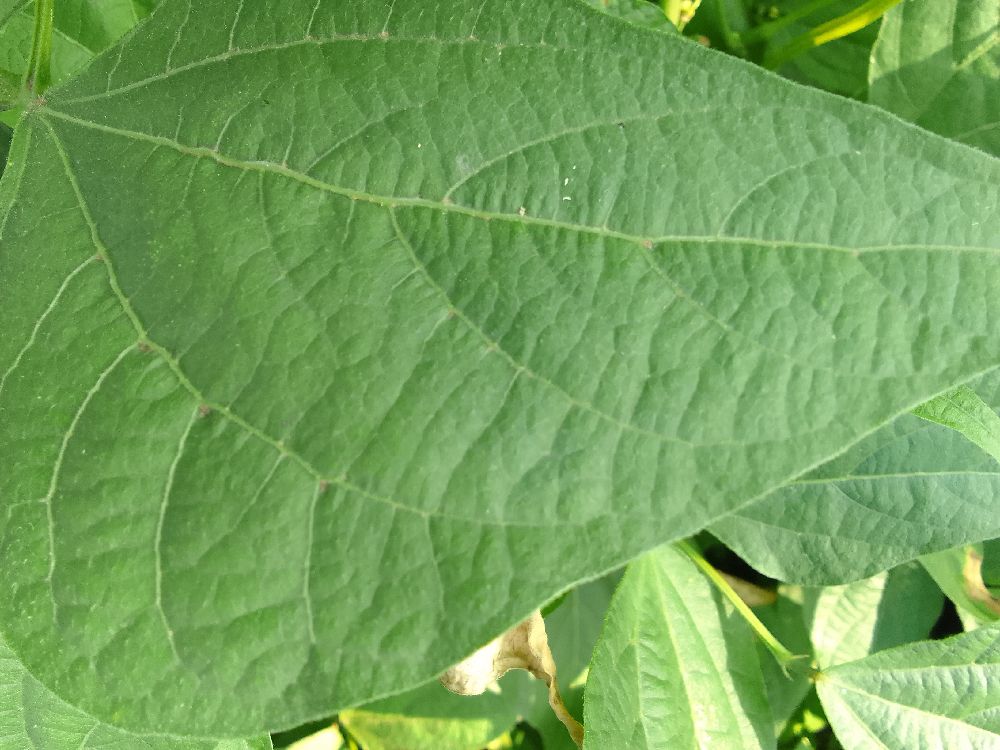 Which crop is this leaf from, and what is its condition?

common bean, healthy
